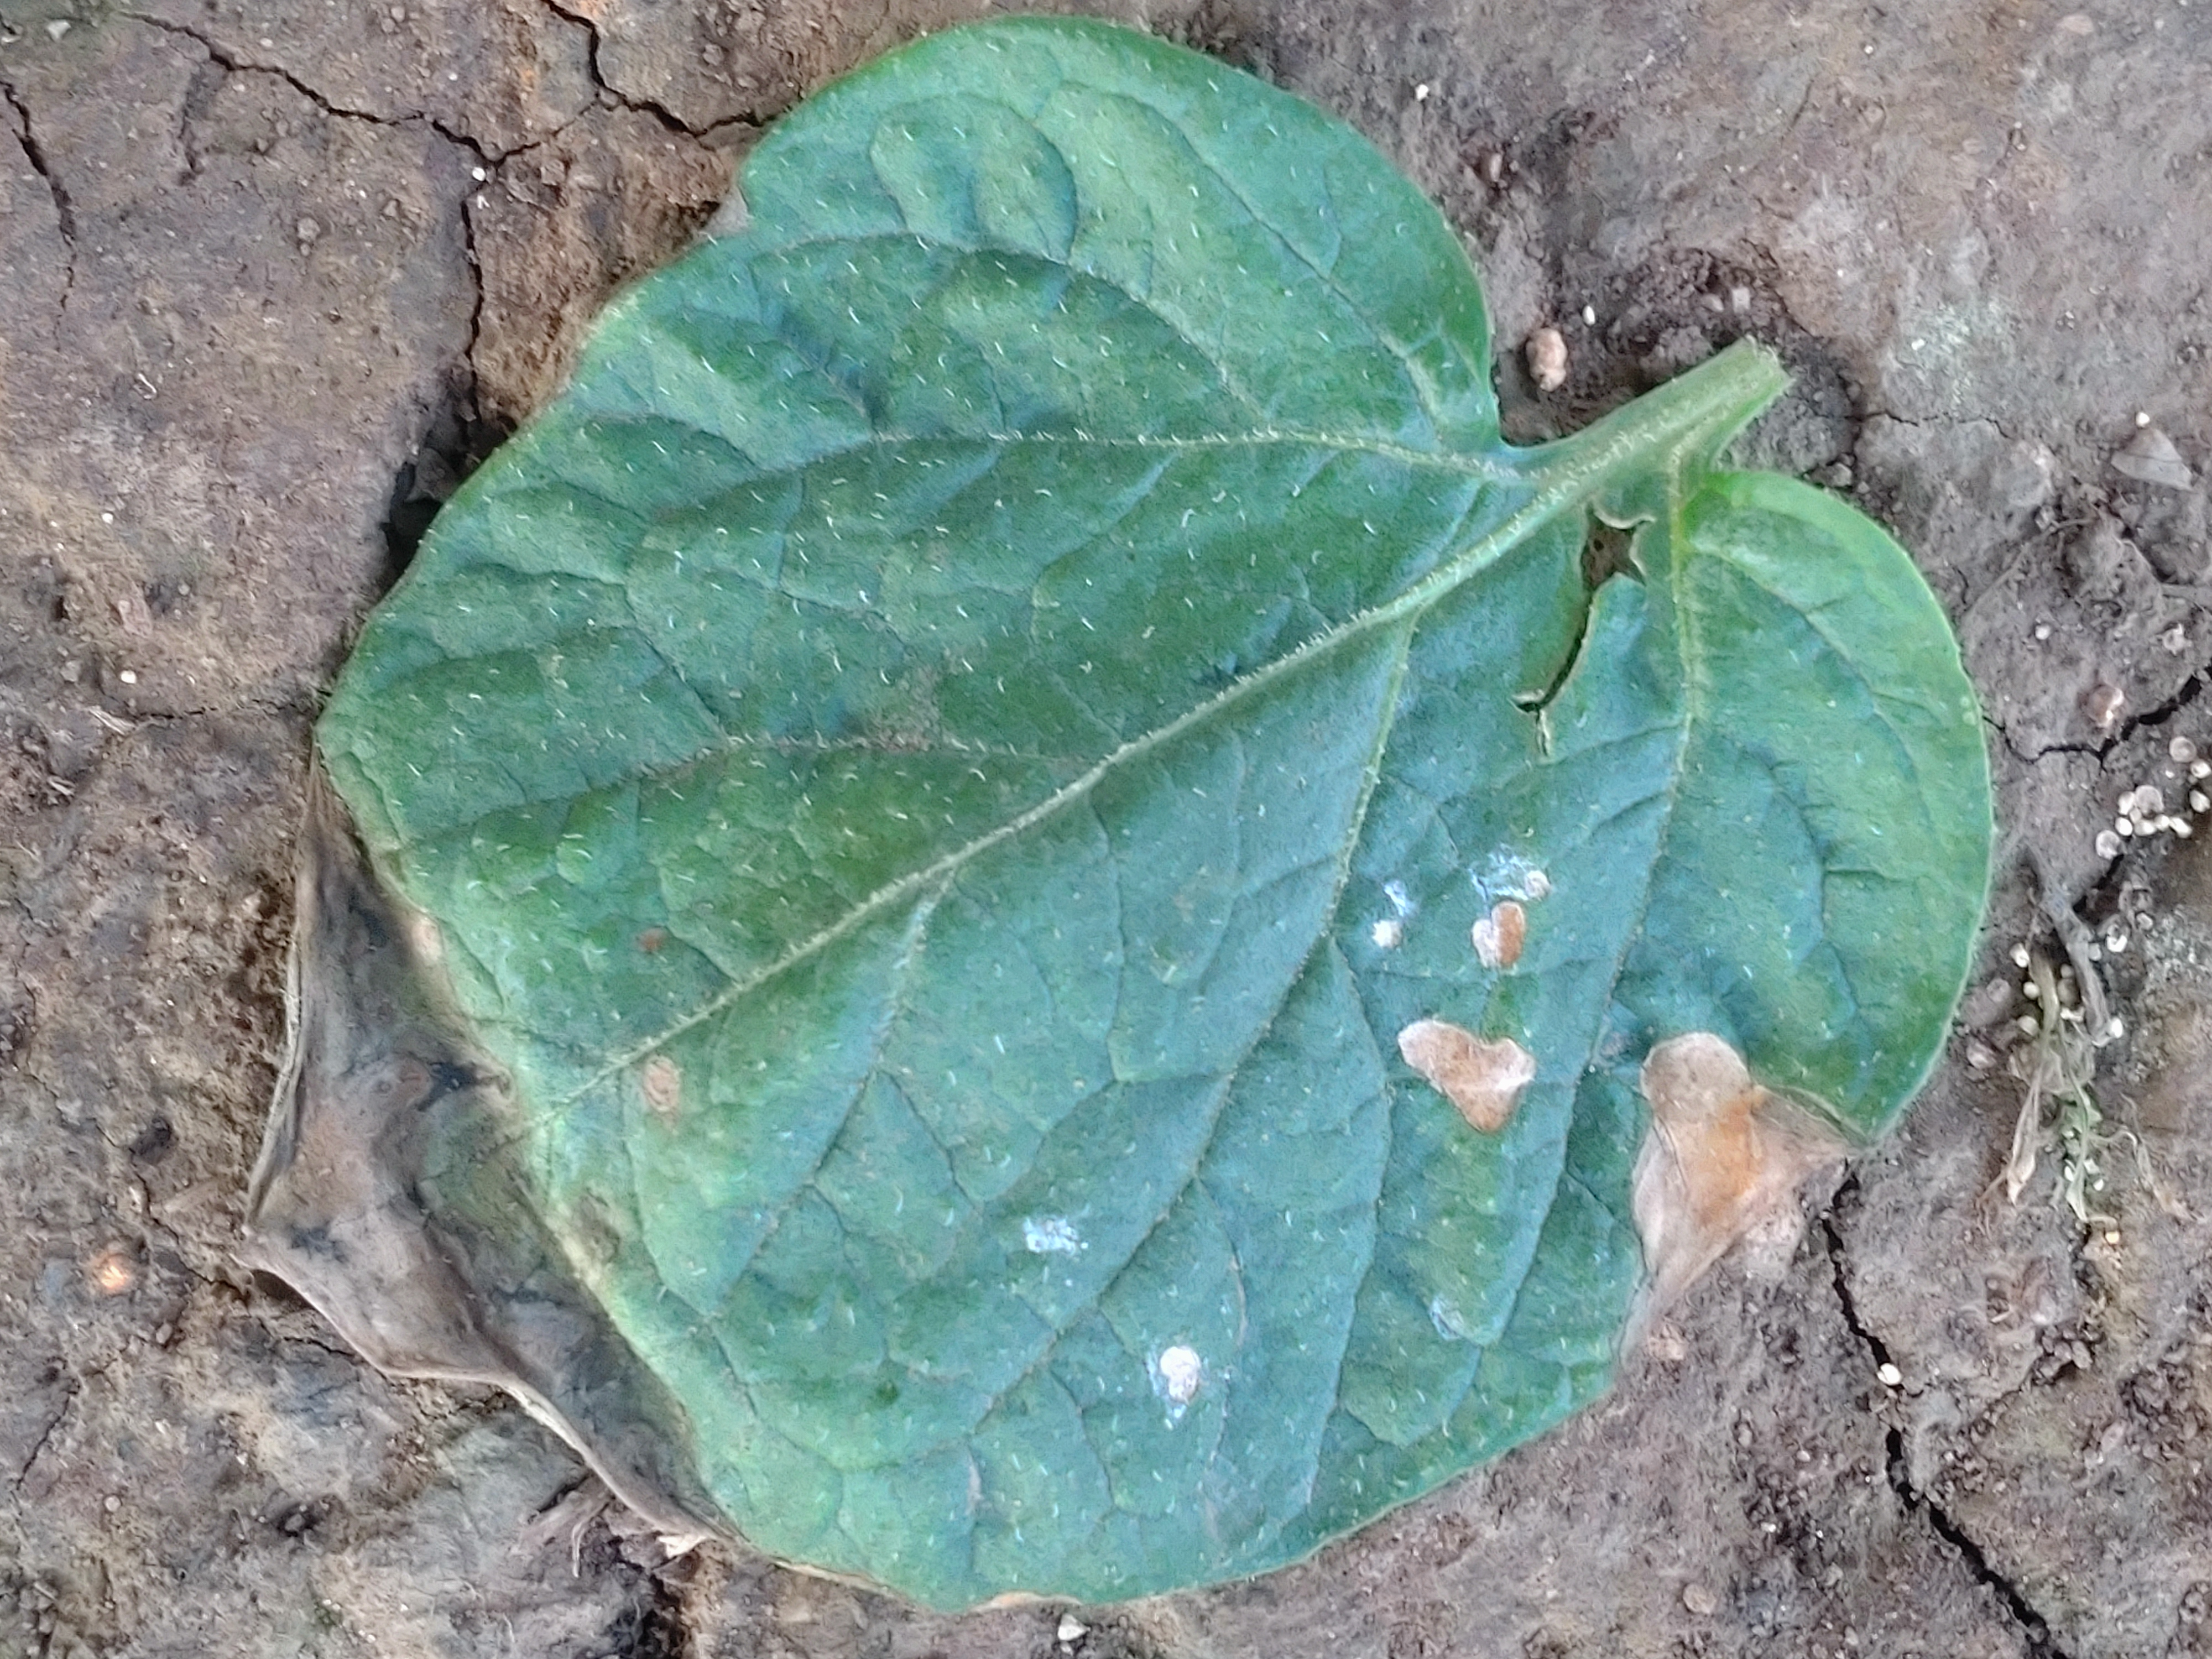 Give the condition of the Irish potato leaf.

early blight
